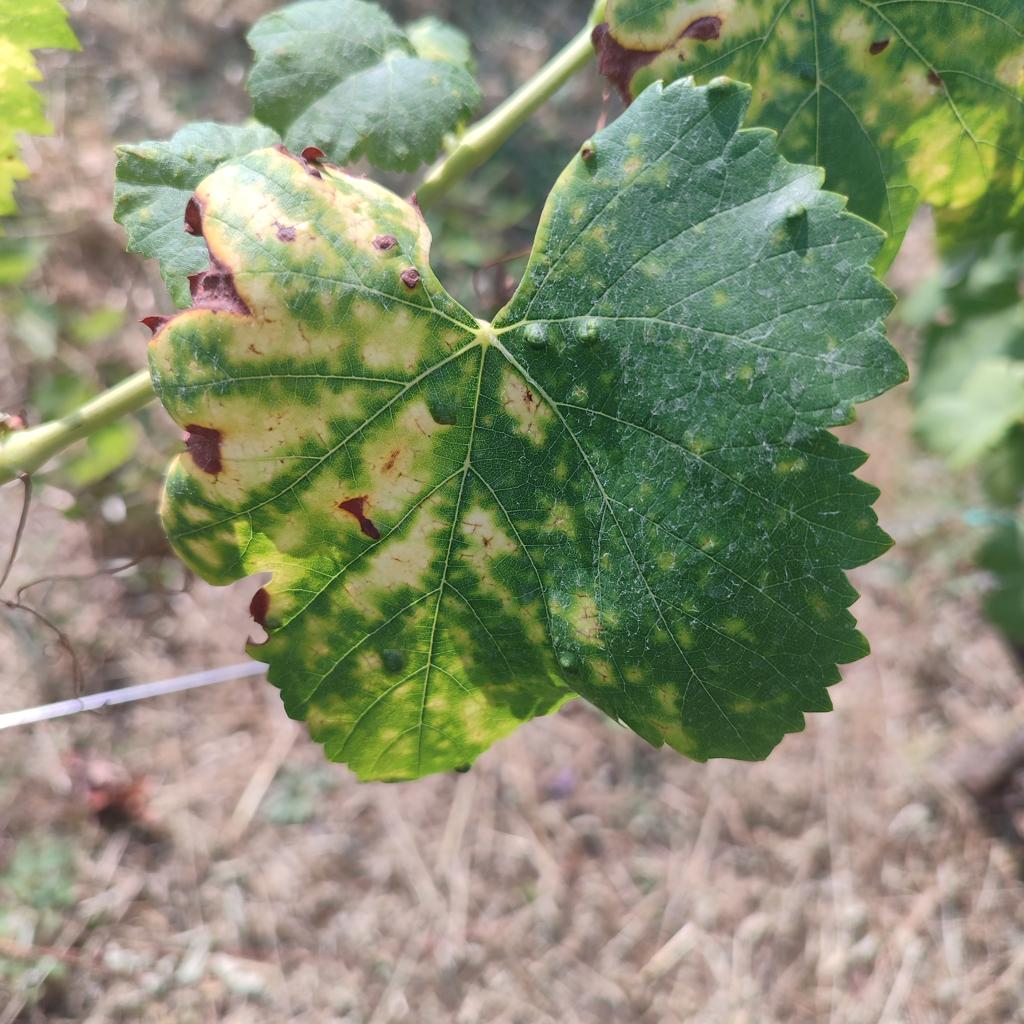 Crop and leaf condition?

grapevine, esca complex
